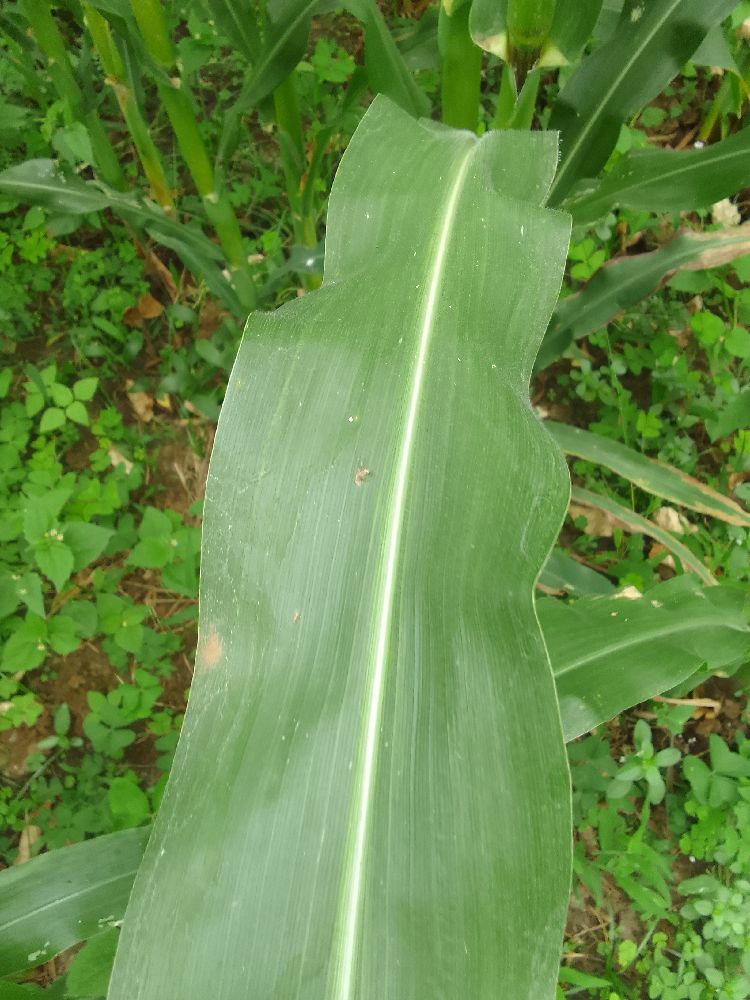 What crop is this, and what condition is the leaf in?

maize, healthy
